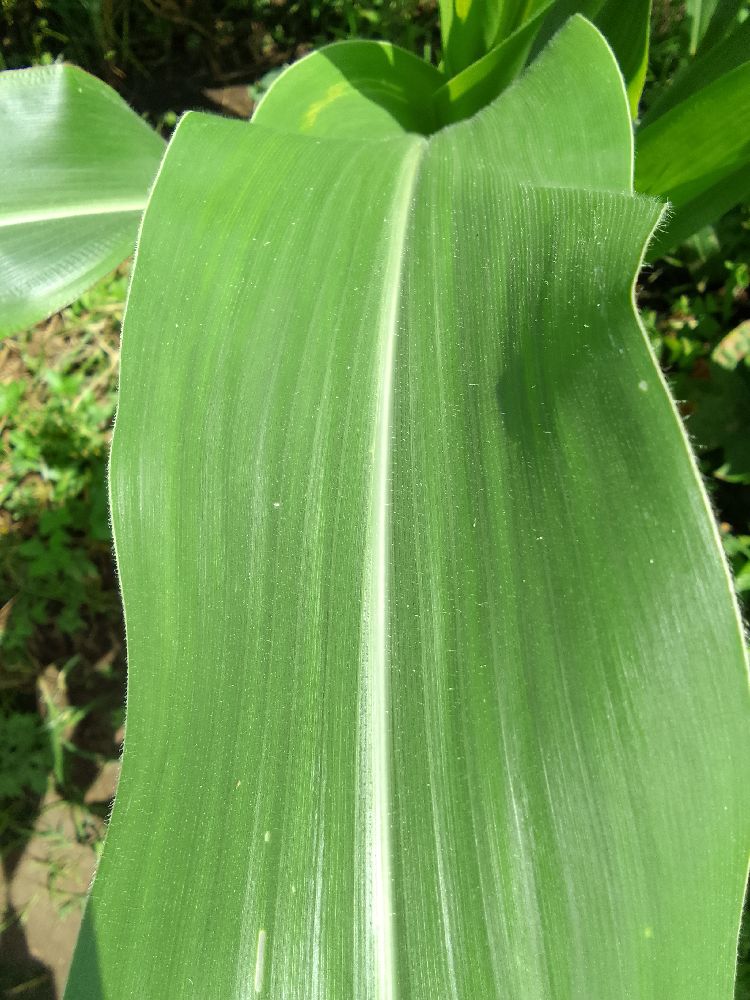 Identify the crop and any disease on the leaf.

maize, healthy
